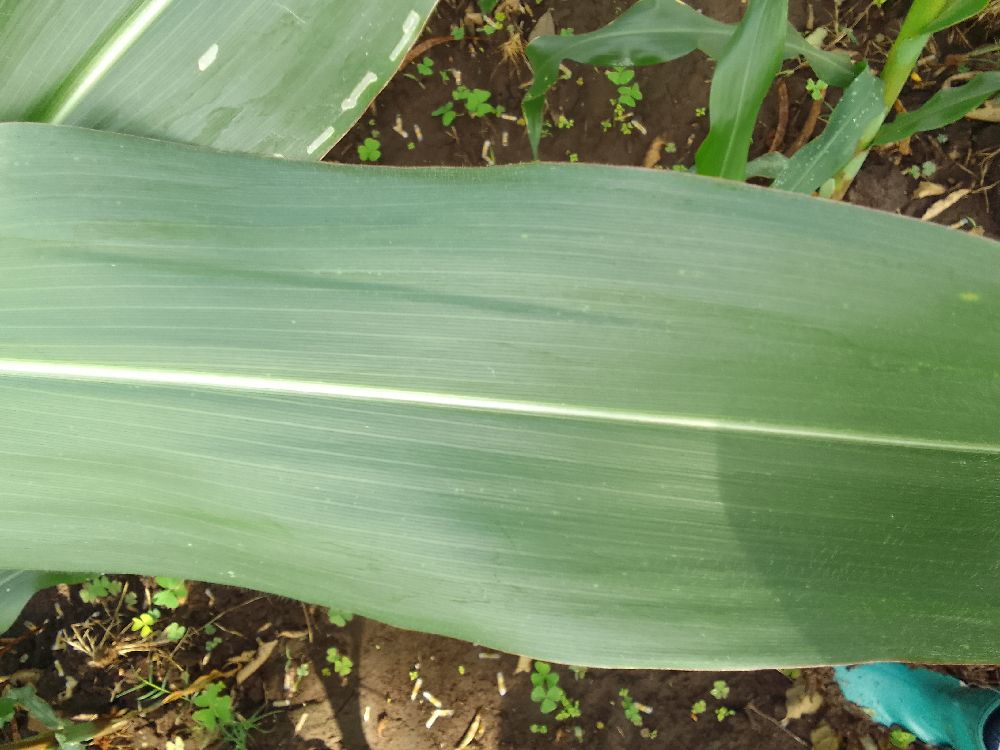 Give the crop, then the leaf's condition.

maize, healthy
